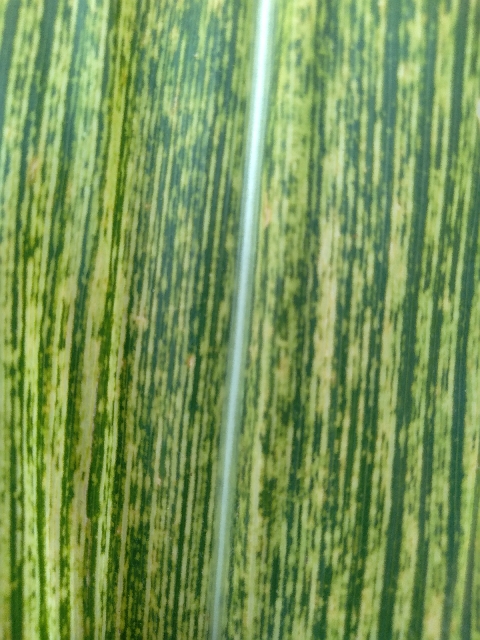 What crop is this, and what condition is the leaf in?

maize, maize streak virus
